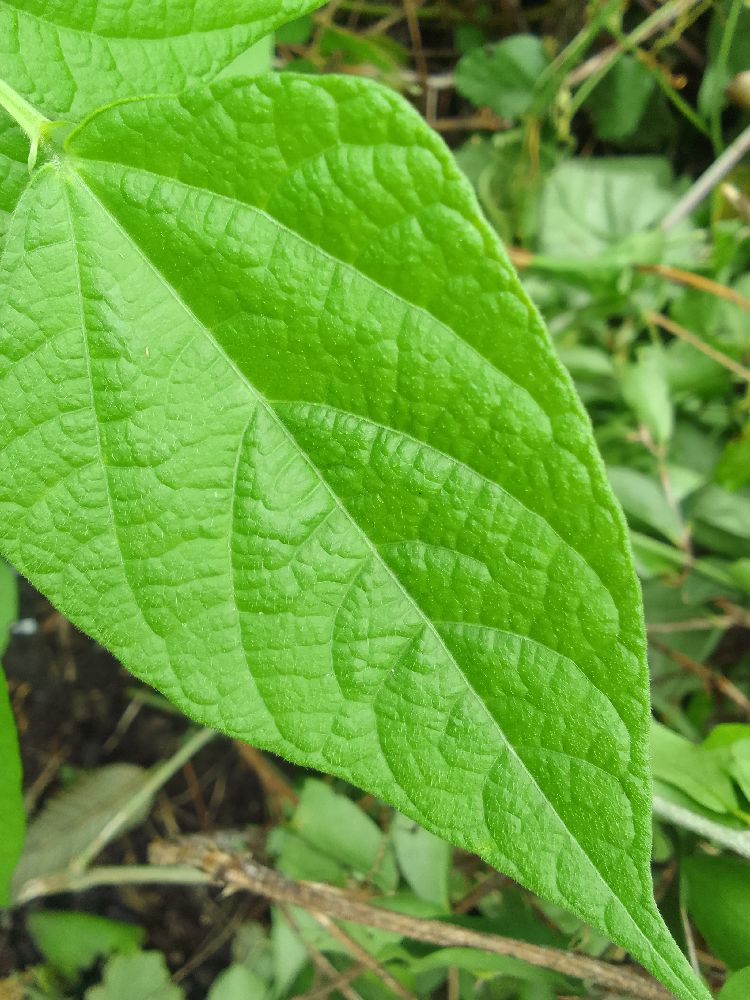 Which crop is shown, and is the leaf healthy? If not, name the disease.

common bean, healthy
